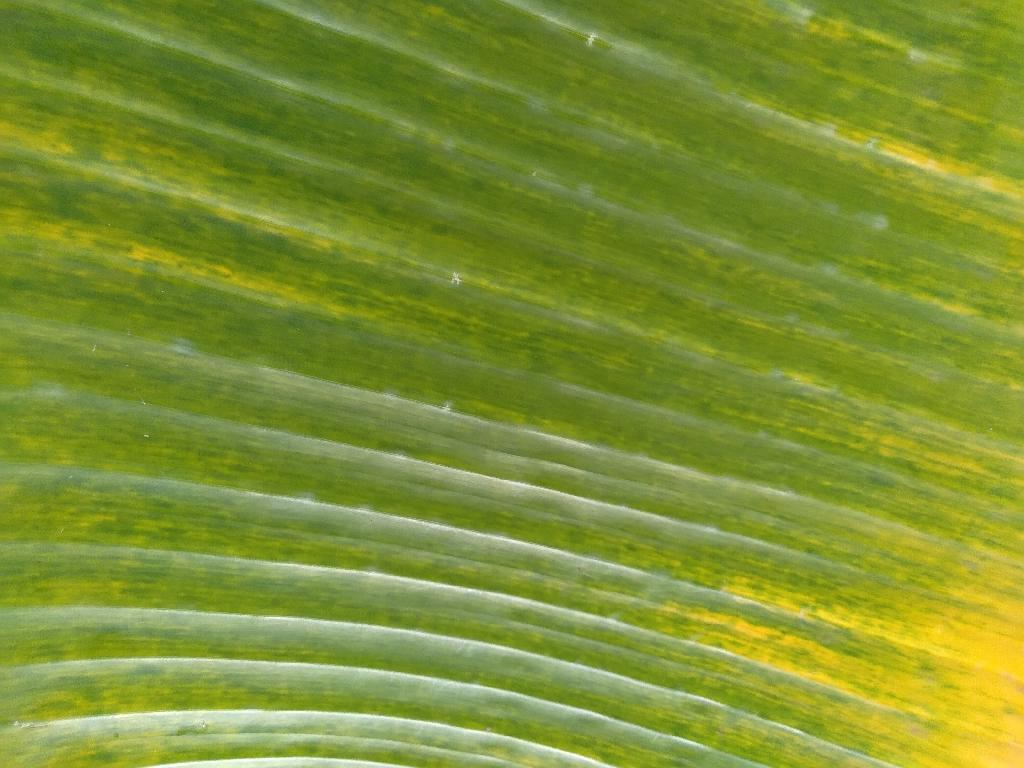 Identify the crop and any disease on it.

banana, fusarium wilt race 1
